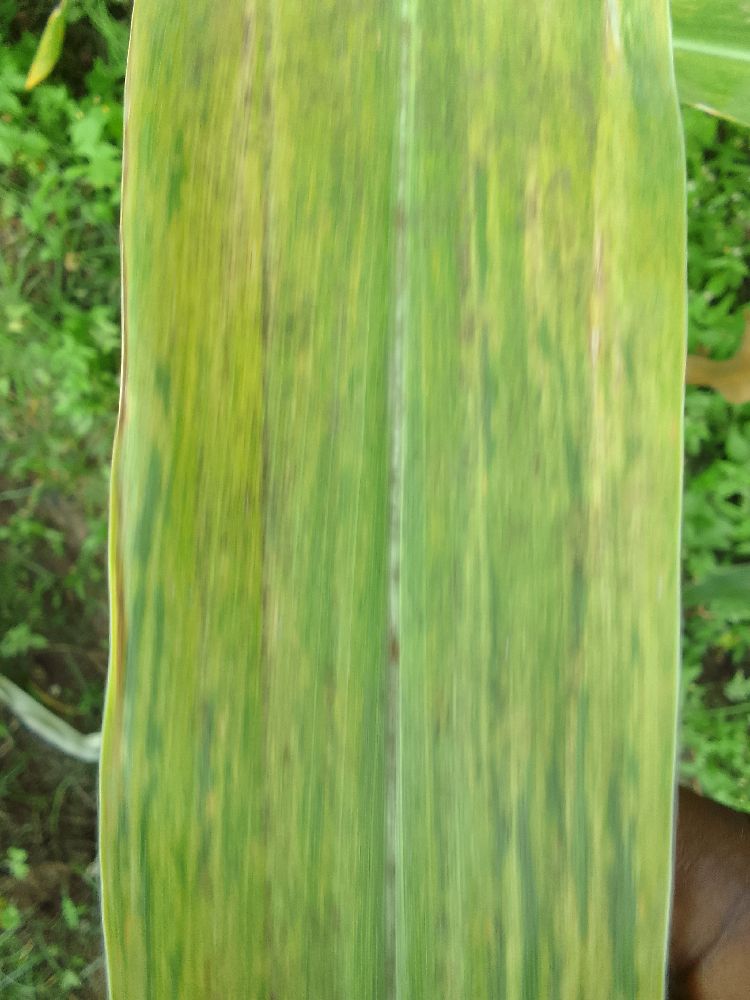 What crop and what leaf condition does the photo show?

maize, maize lethal necrosis
